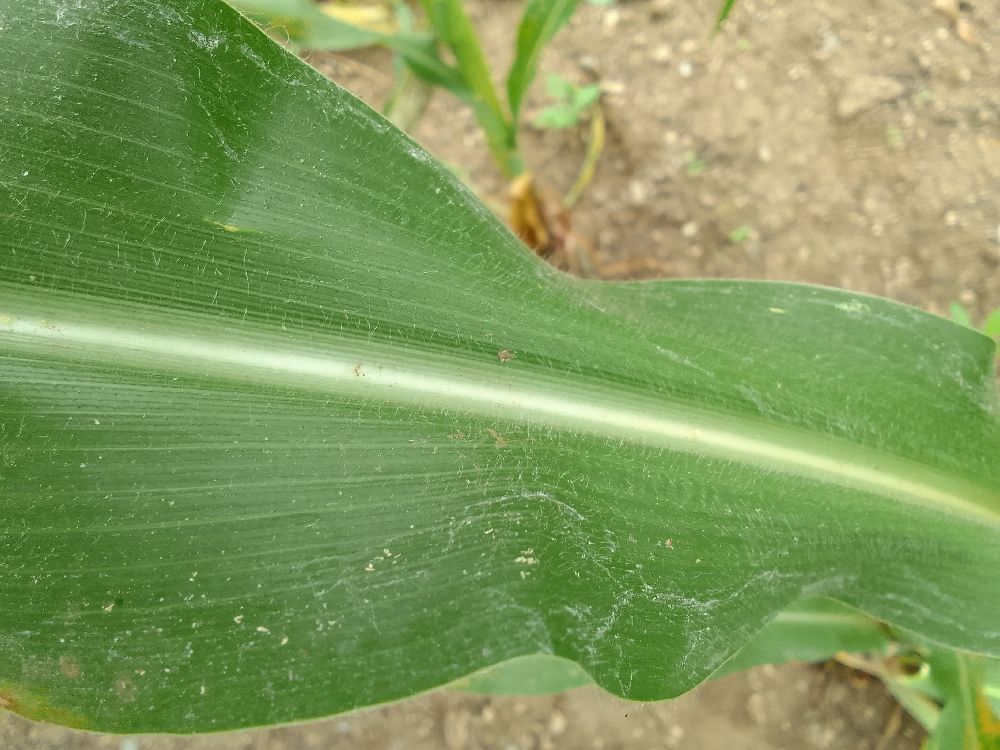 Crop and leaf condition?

maize, healthy
